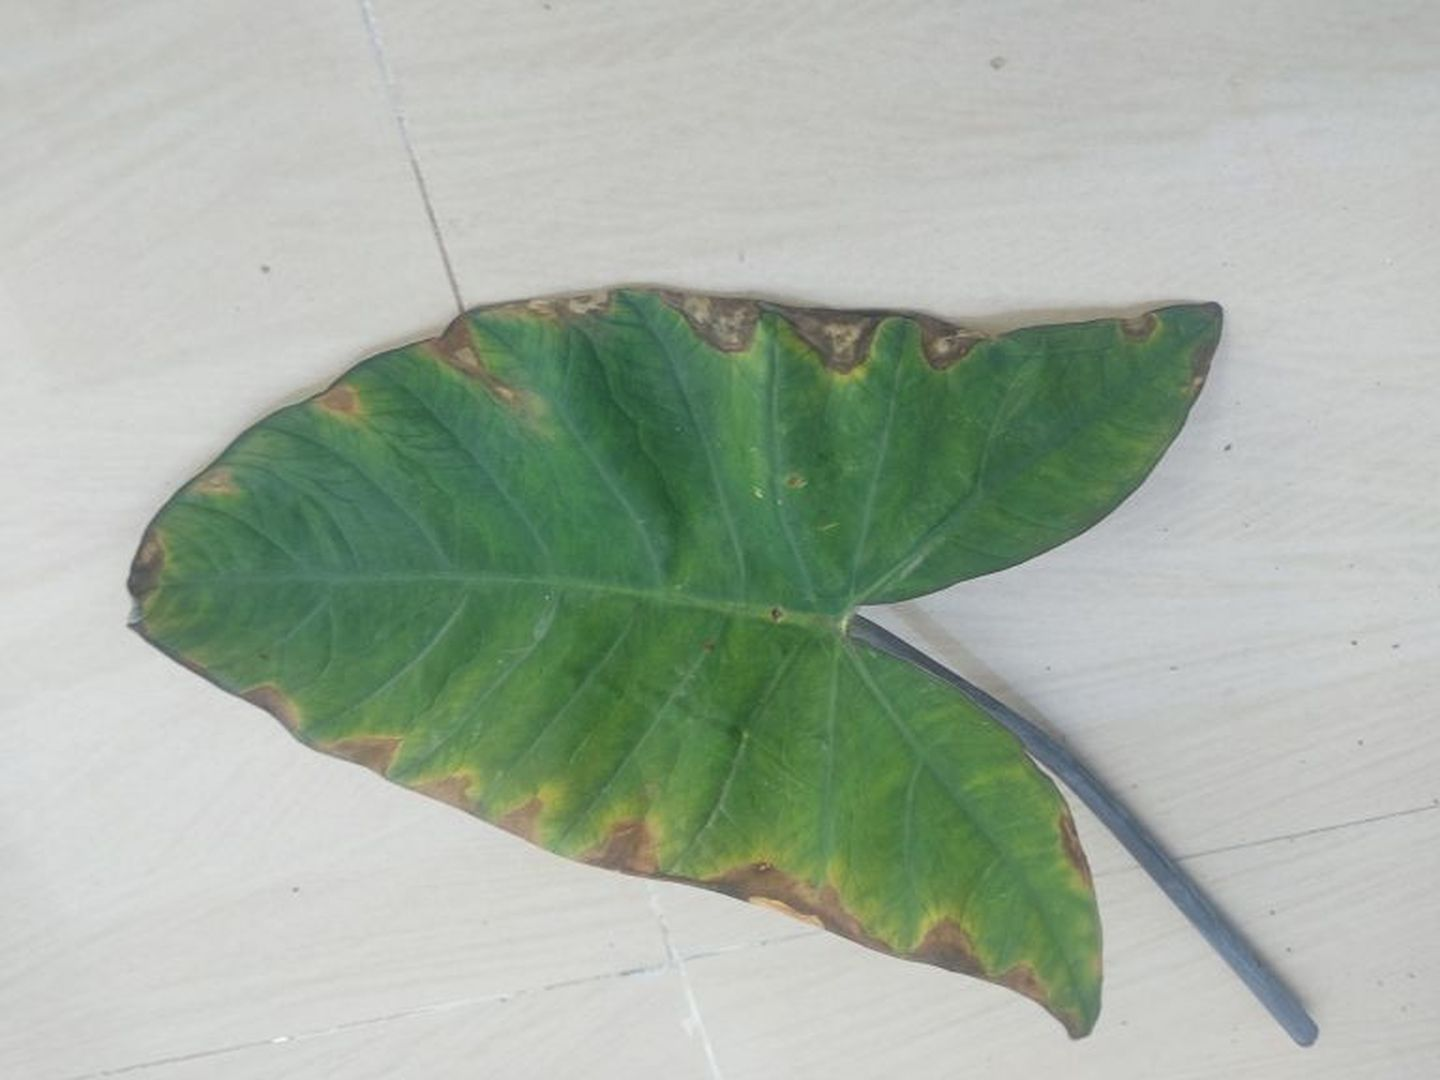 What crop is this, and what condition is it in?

taro, leaf blight
